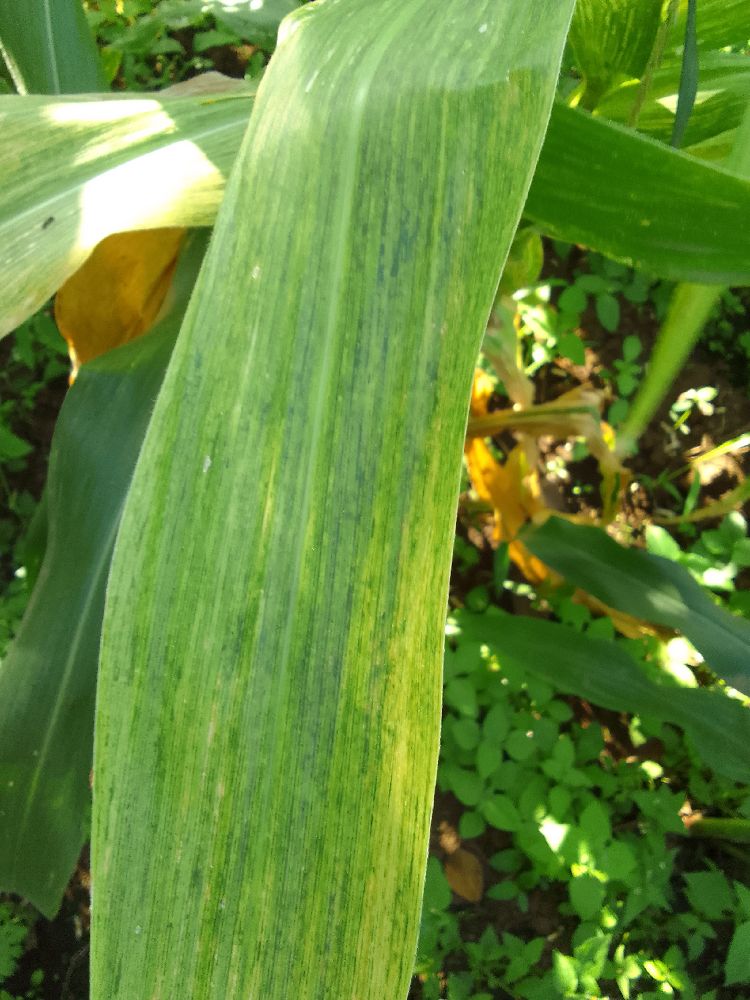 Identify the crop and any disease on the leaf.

maize, maize lethal necrosis
